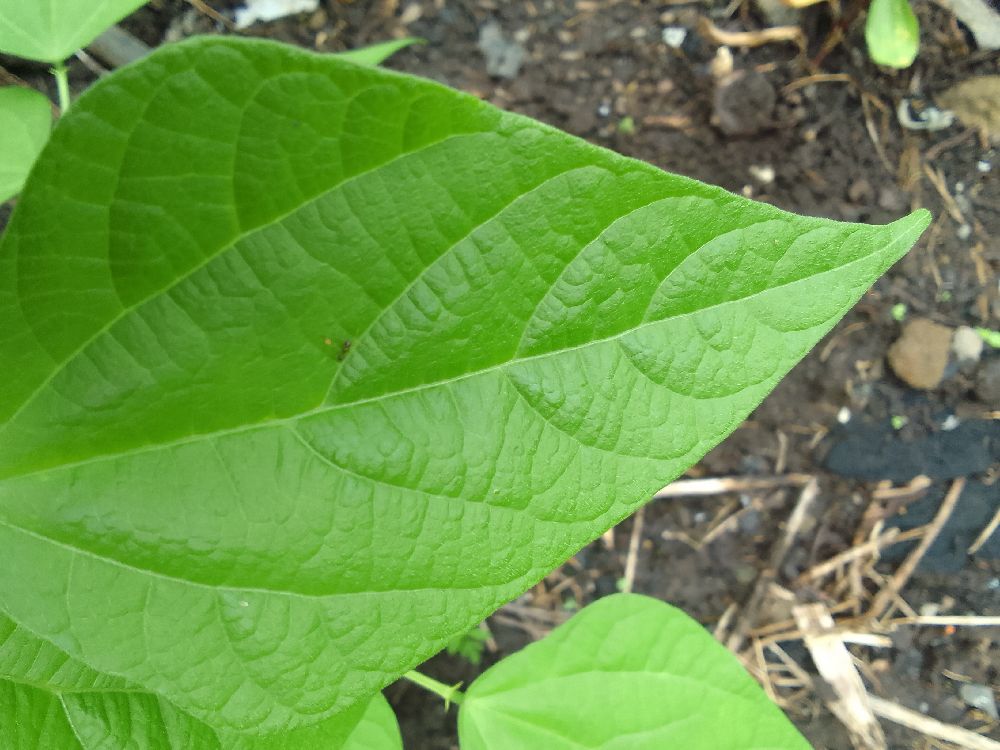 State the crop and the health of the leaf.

common bean, healthy
